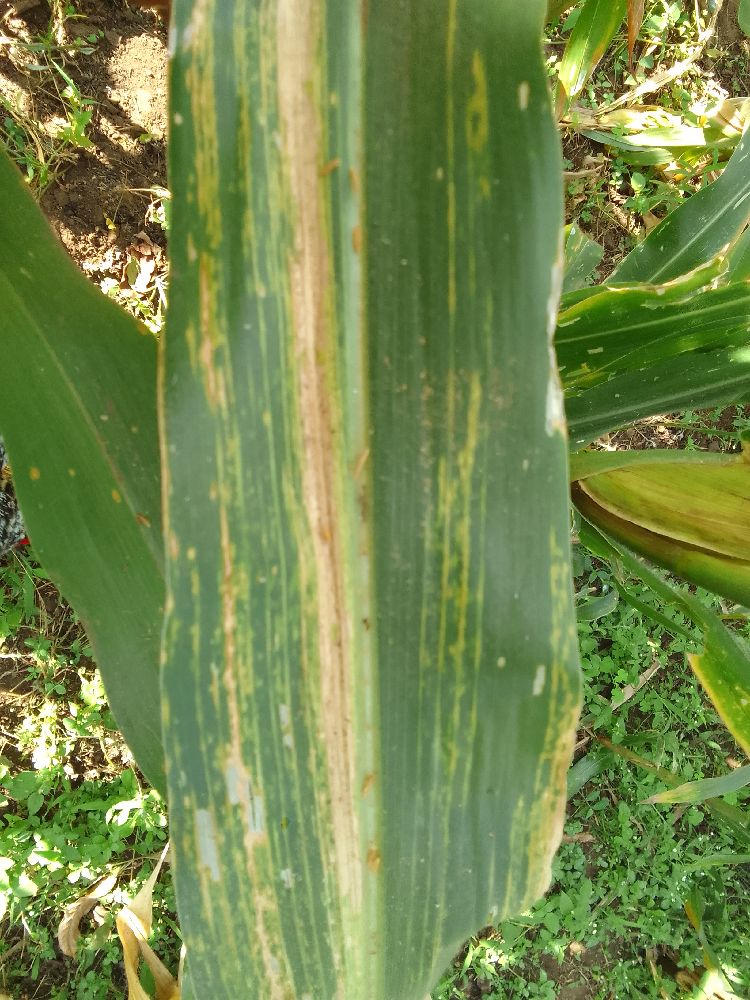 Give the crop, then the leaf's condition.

maize, maize lethal necrosis
